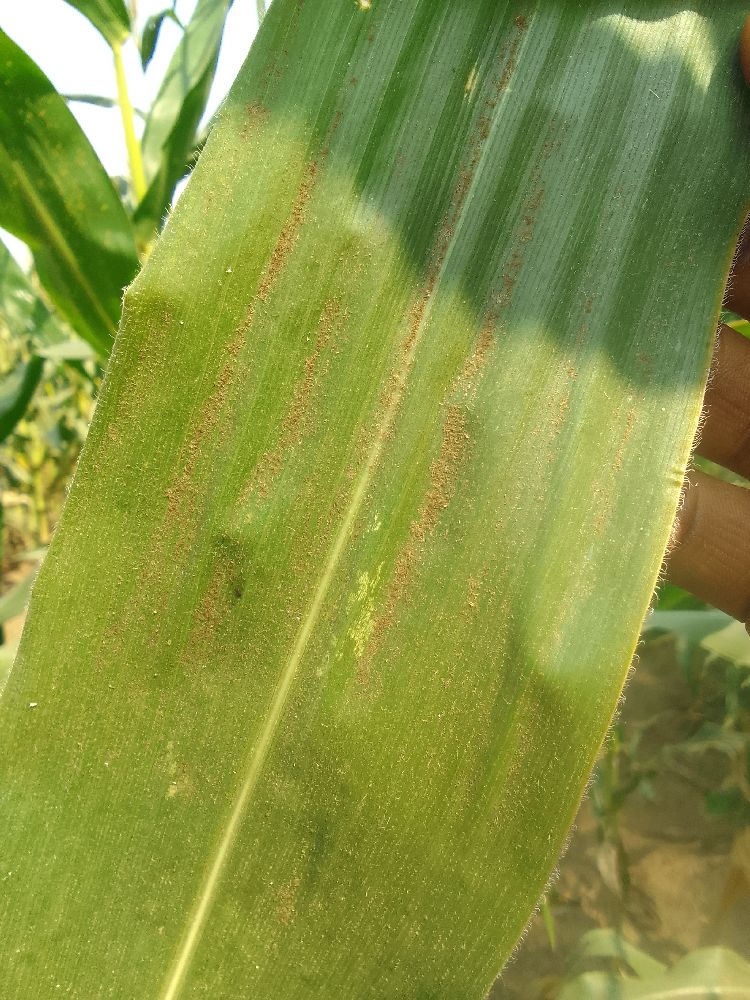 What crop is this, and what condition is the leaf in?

maize, healthy
